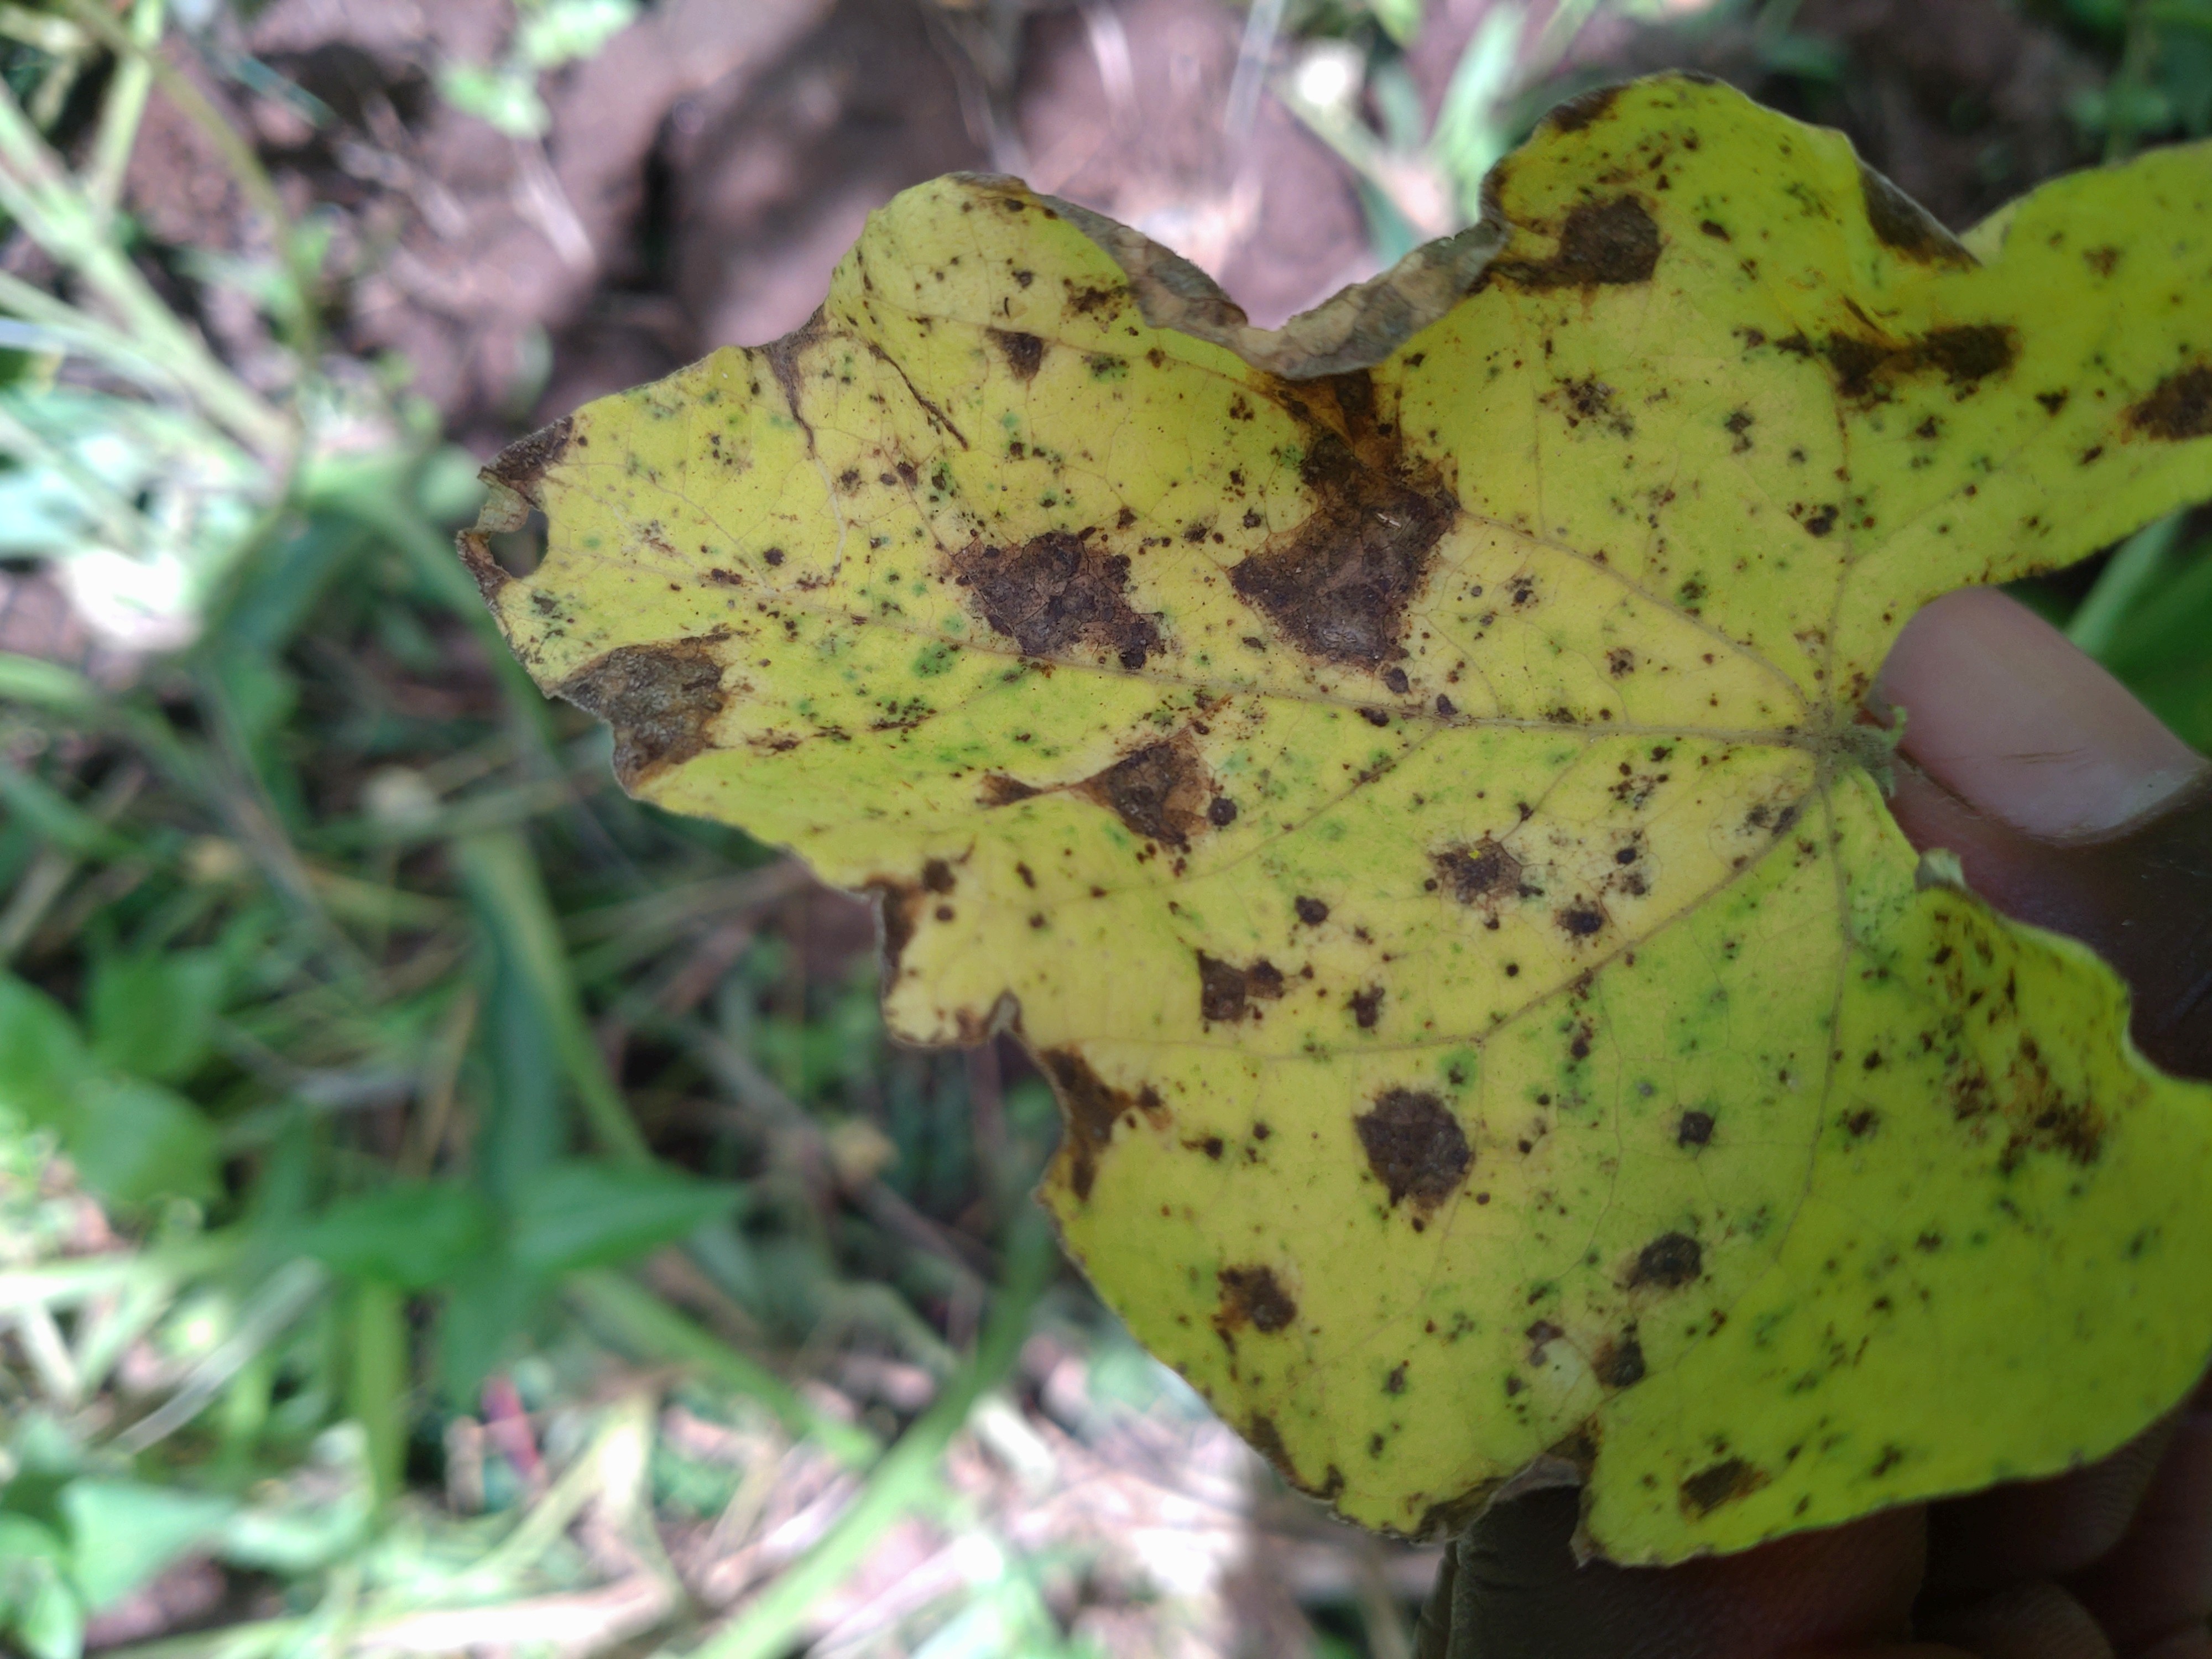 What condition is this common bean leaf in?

anthracnose
